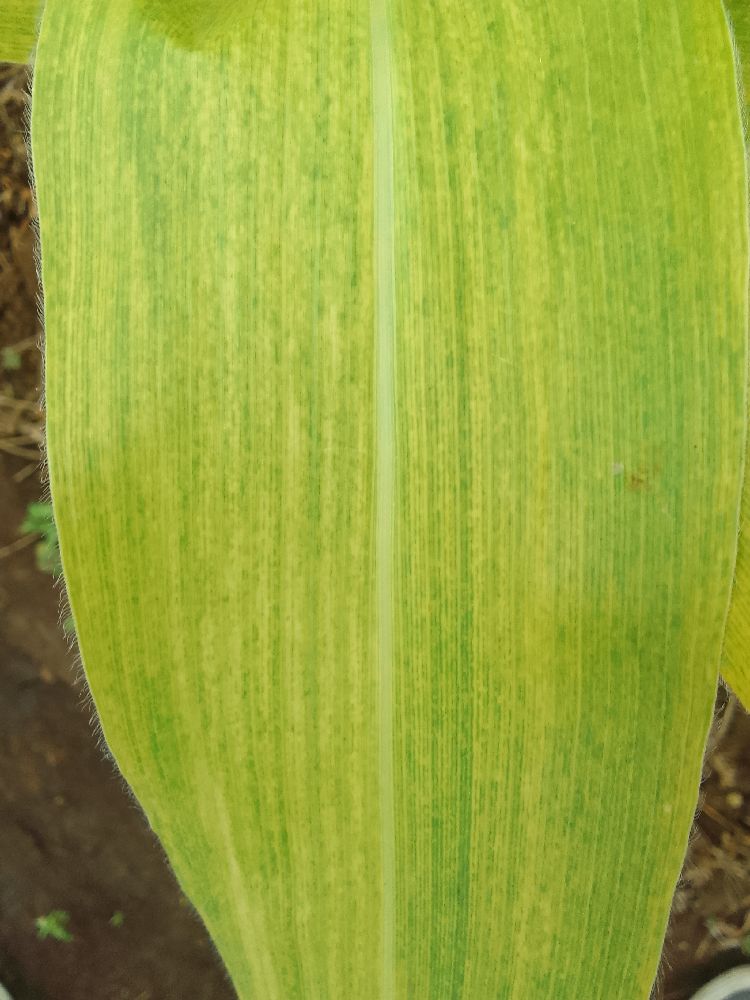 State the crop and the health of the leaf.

maize, maize lethal necrosis
